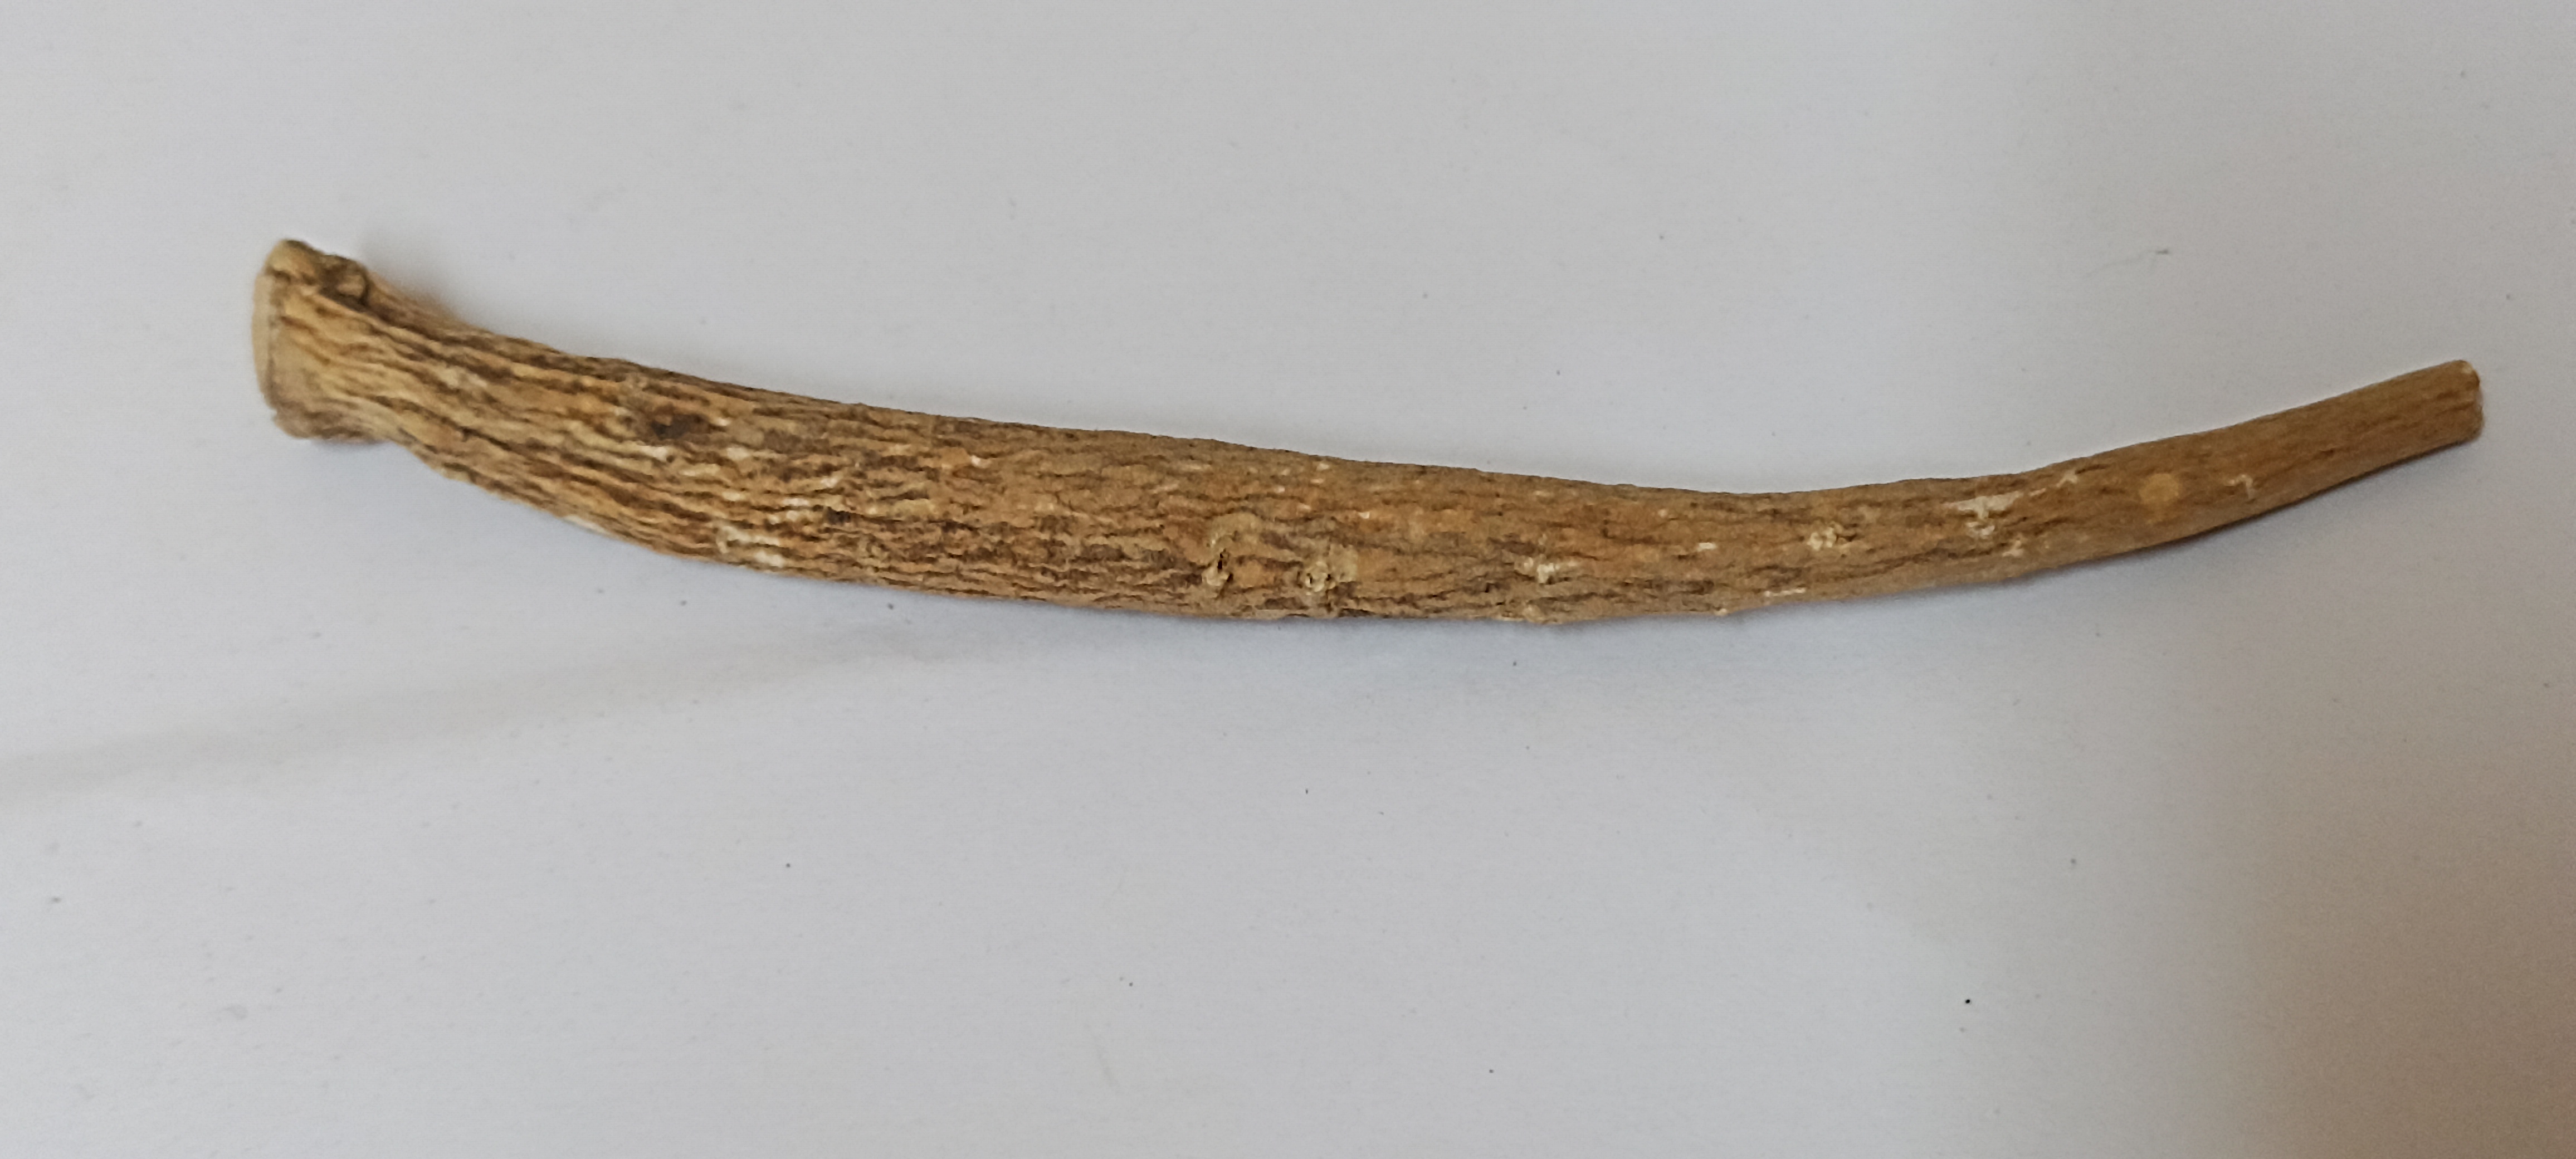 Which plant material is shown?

ashwagandha
